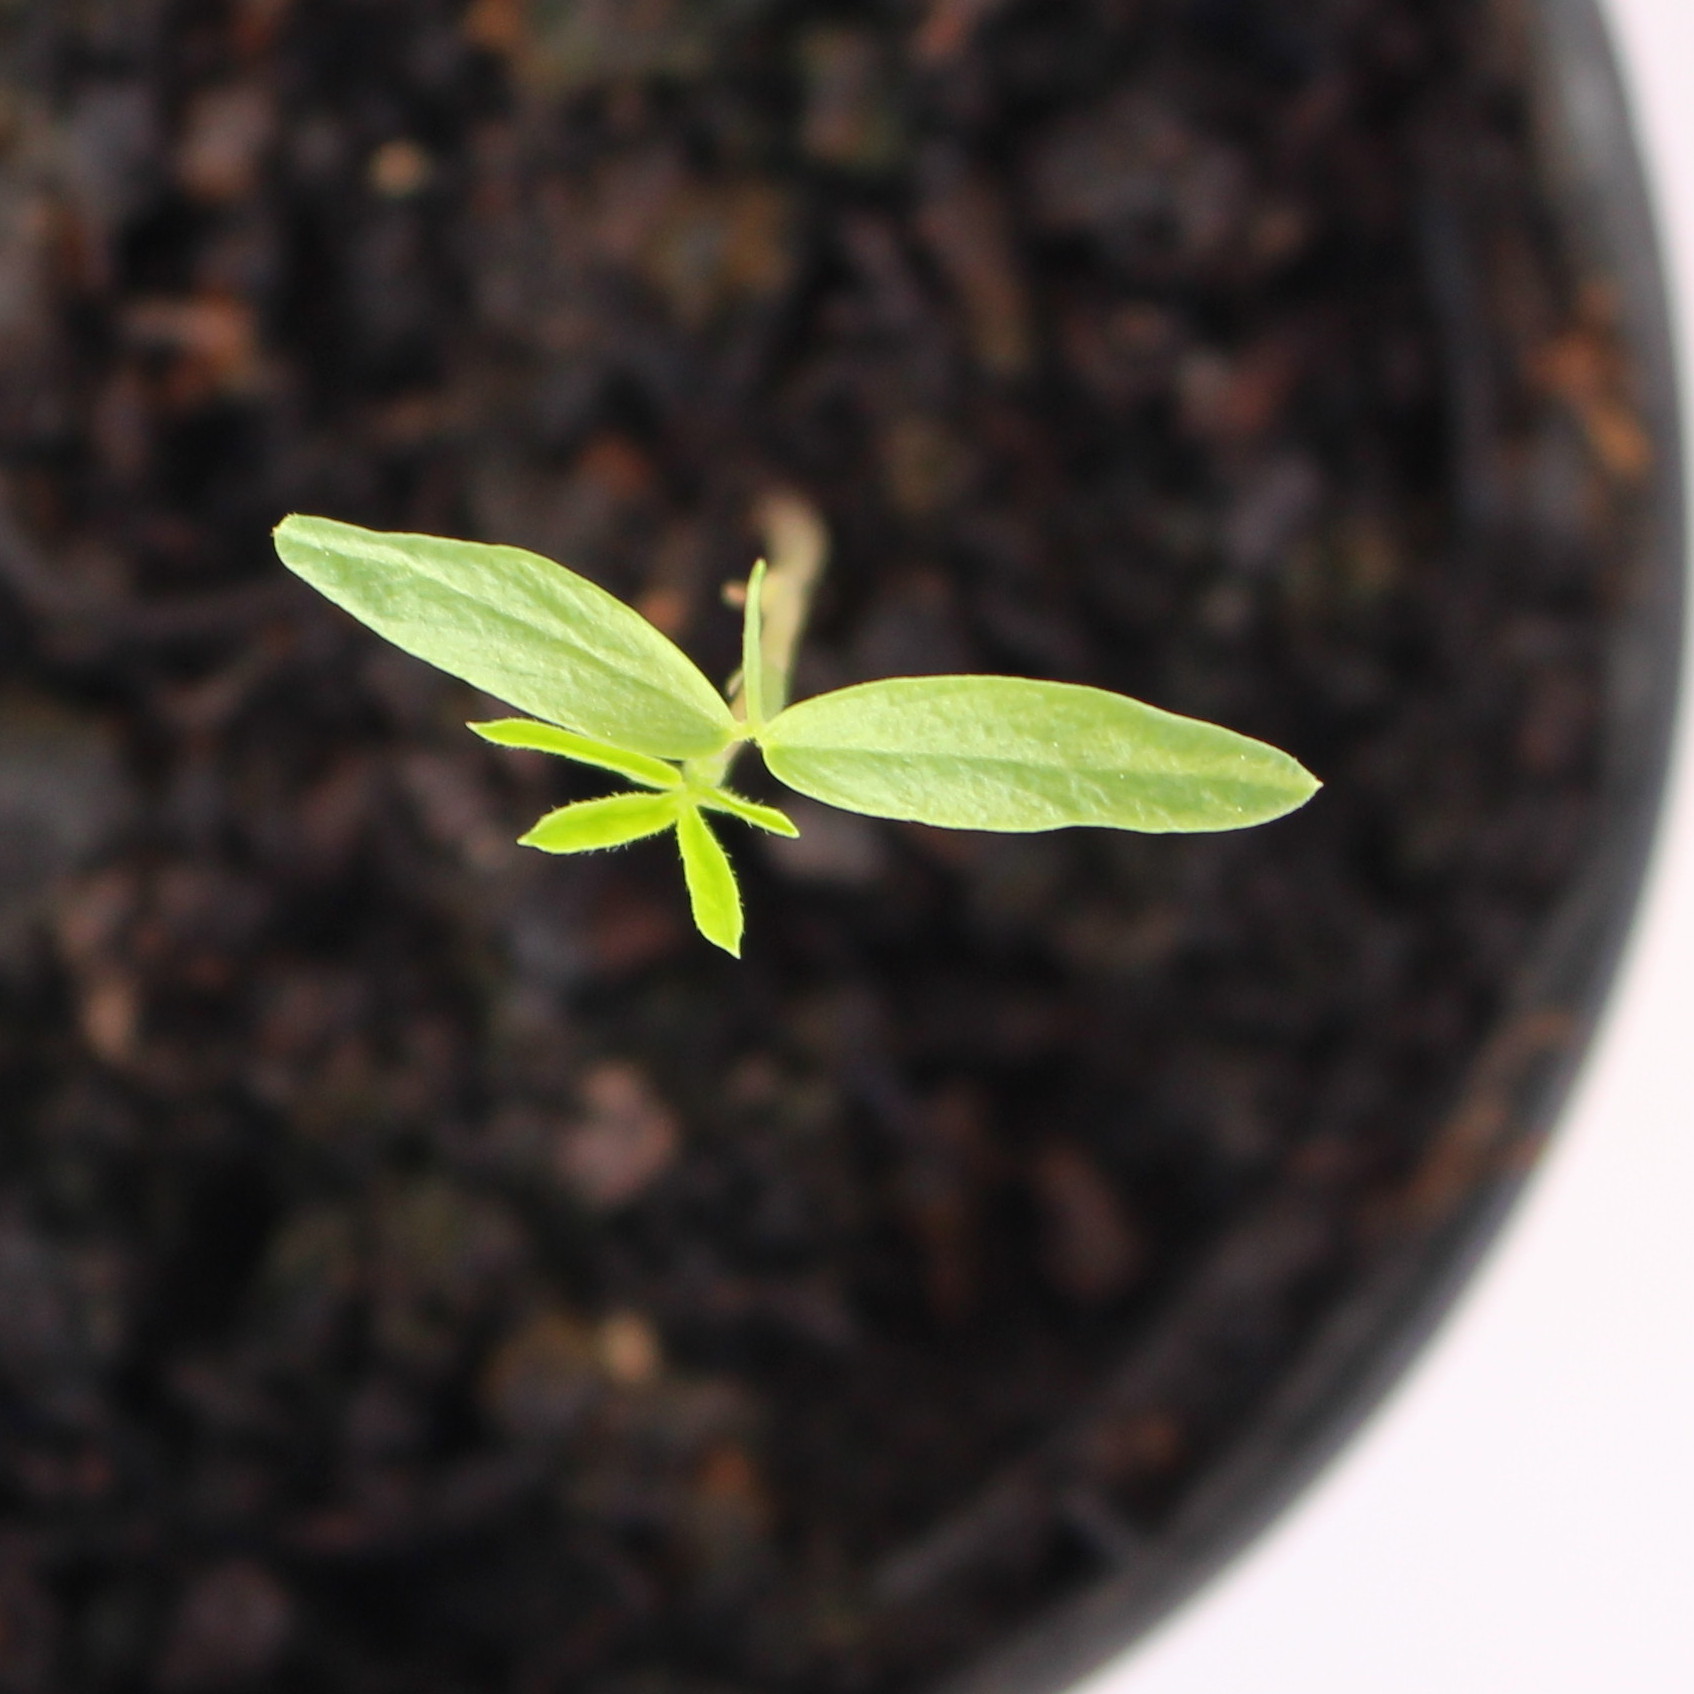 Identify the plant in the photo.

Vicia sativa
